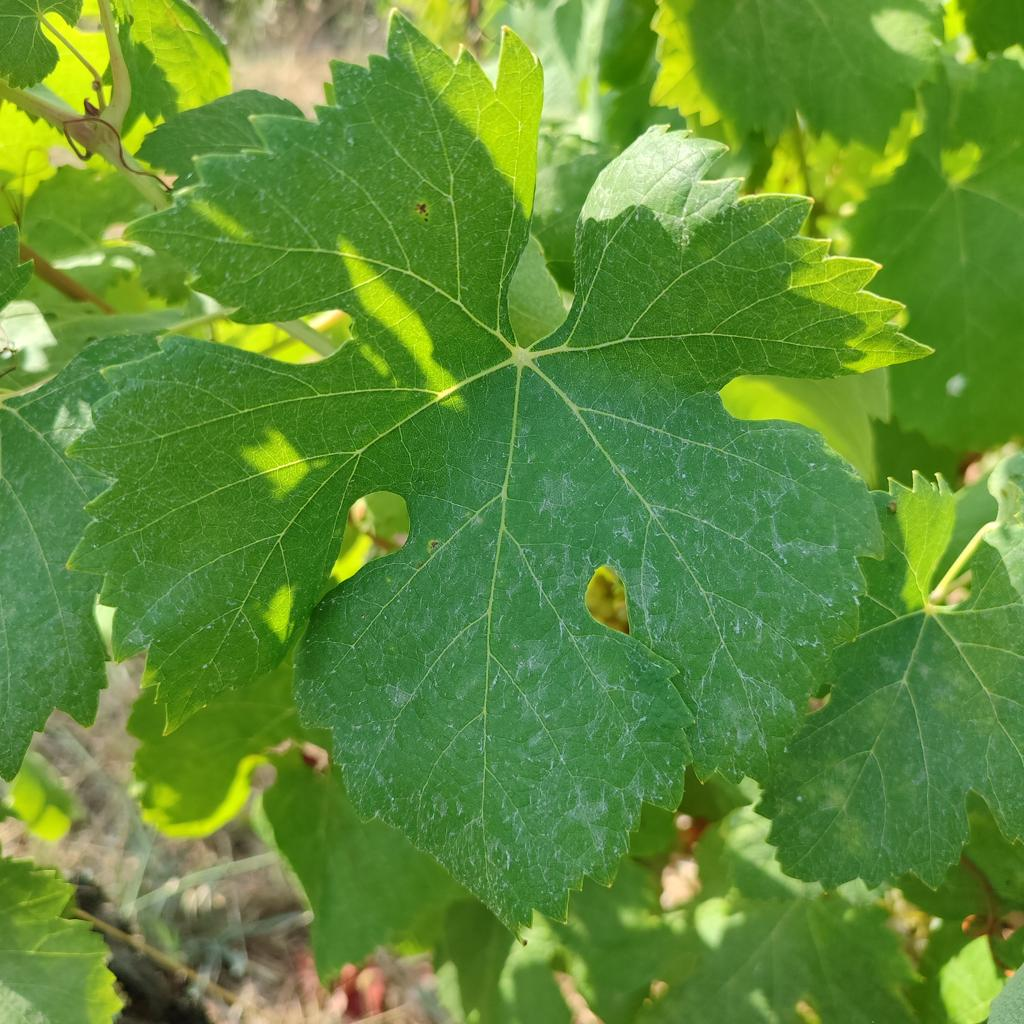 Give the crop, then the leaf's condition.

grapevine, powdery mildew
